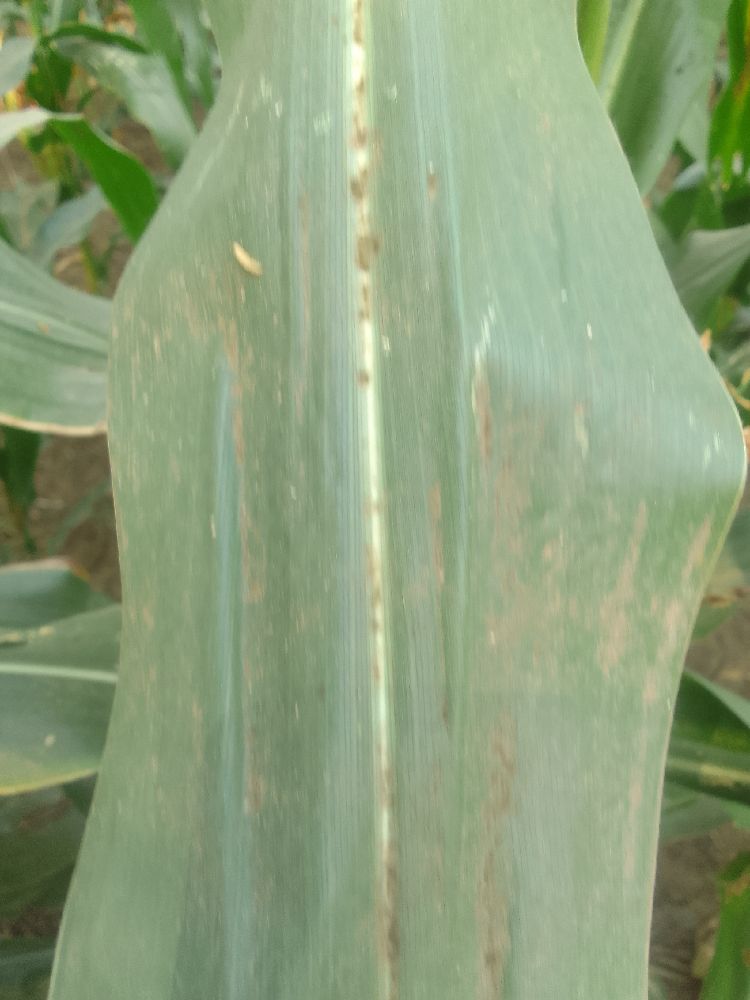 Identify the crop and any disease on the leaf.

maize, healthy
